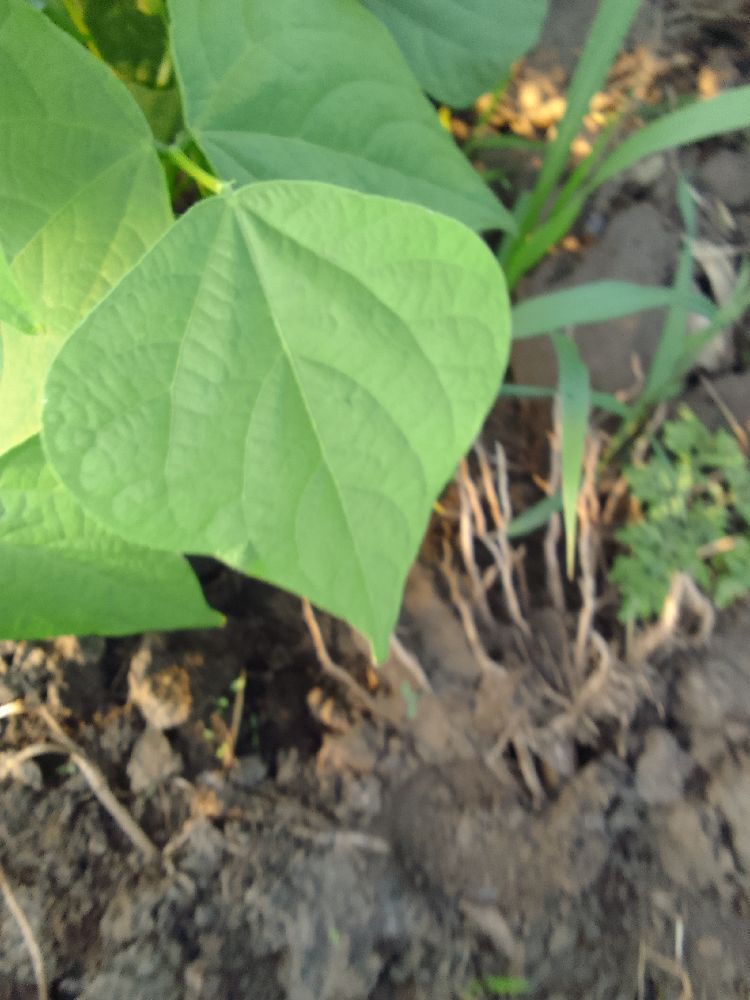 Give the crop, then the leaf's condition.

common bean, healthy
